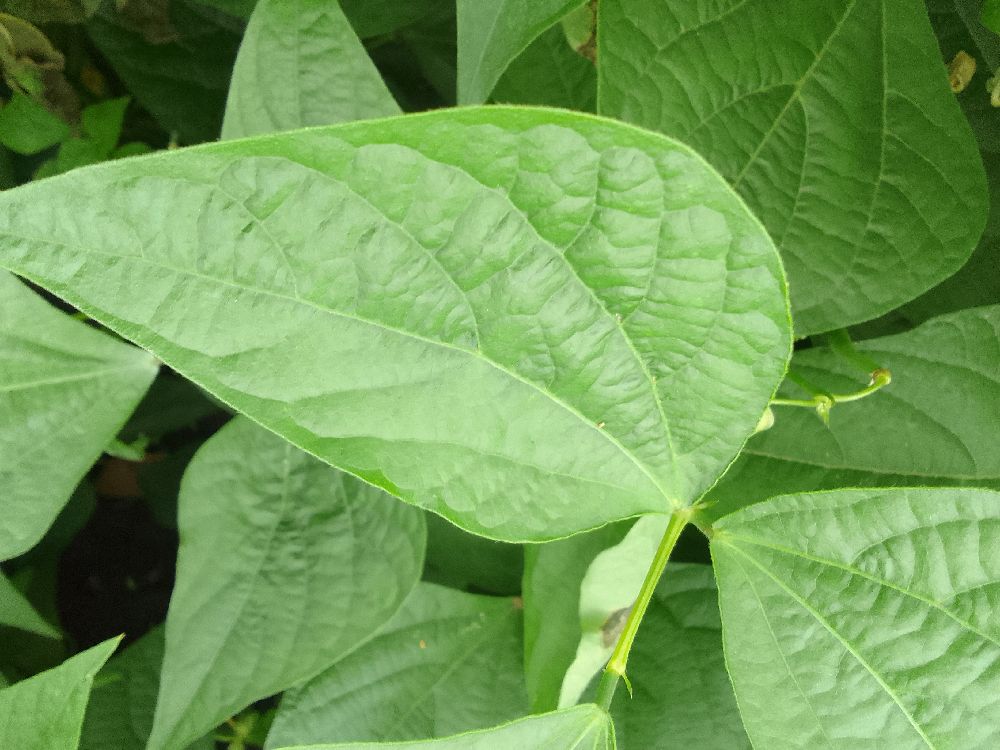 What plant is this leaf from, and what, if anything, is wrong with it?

common bean, healthy
